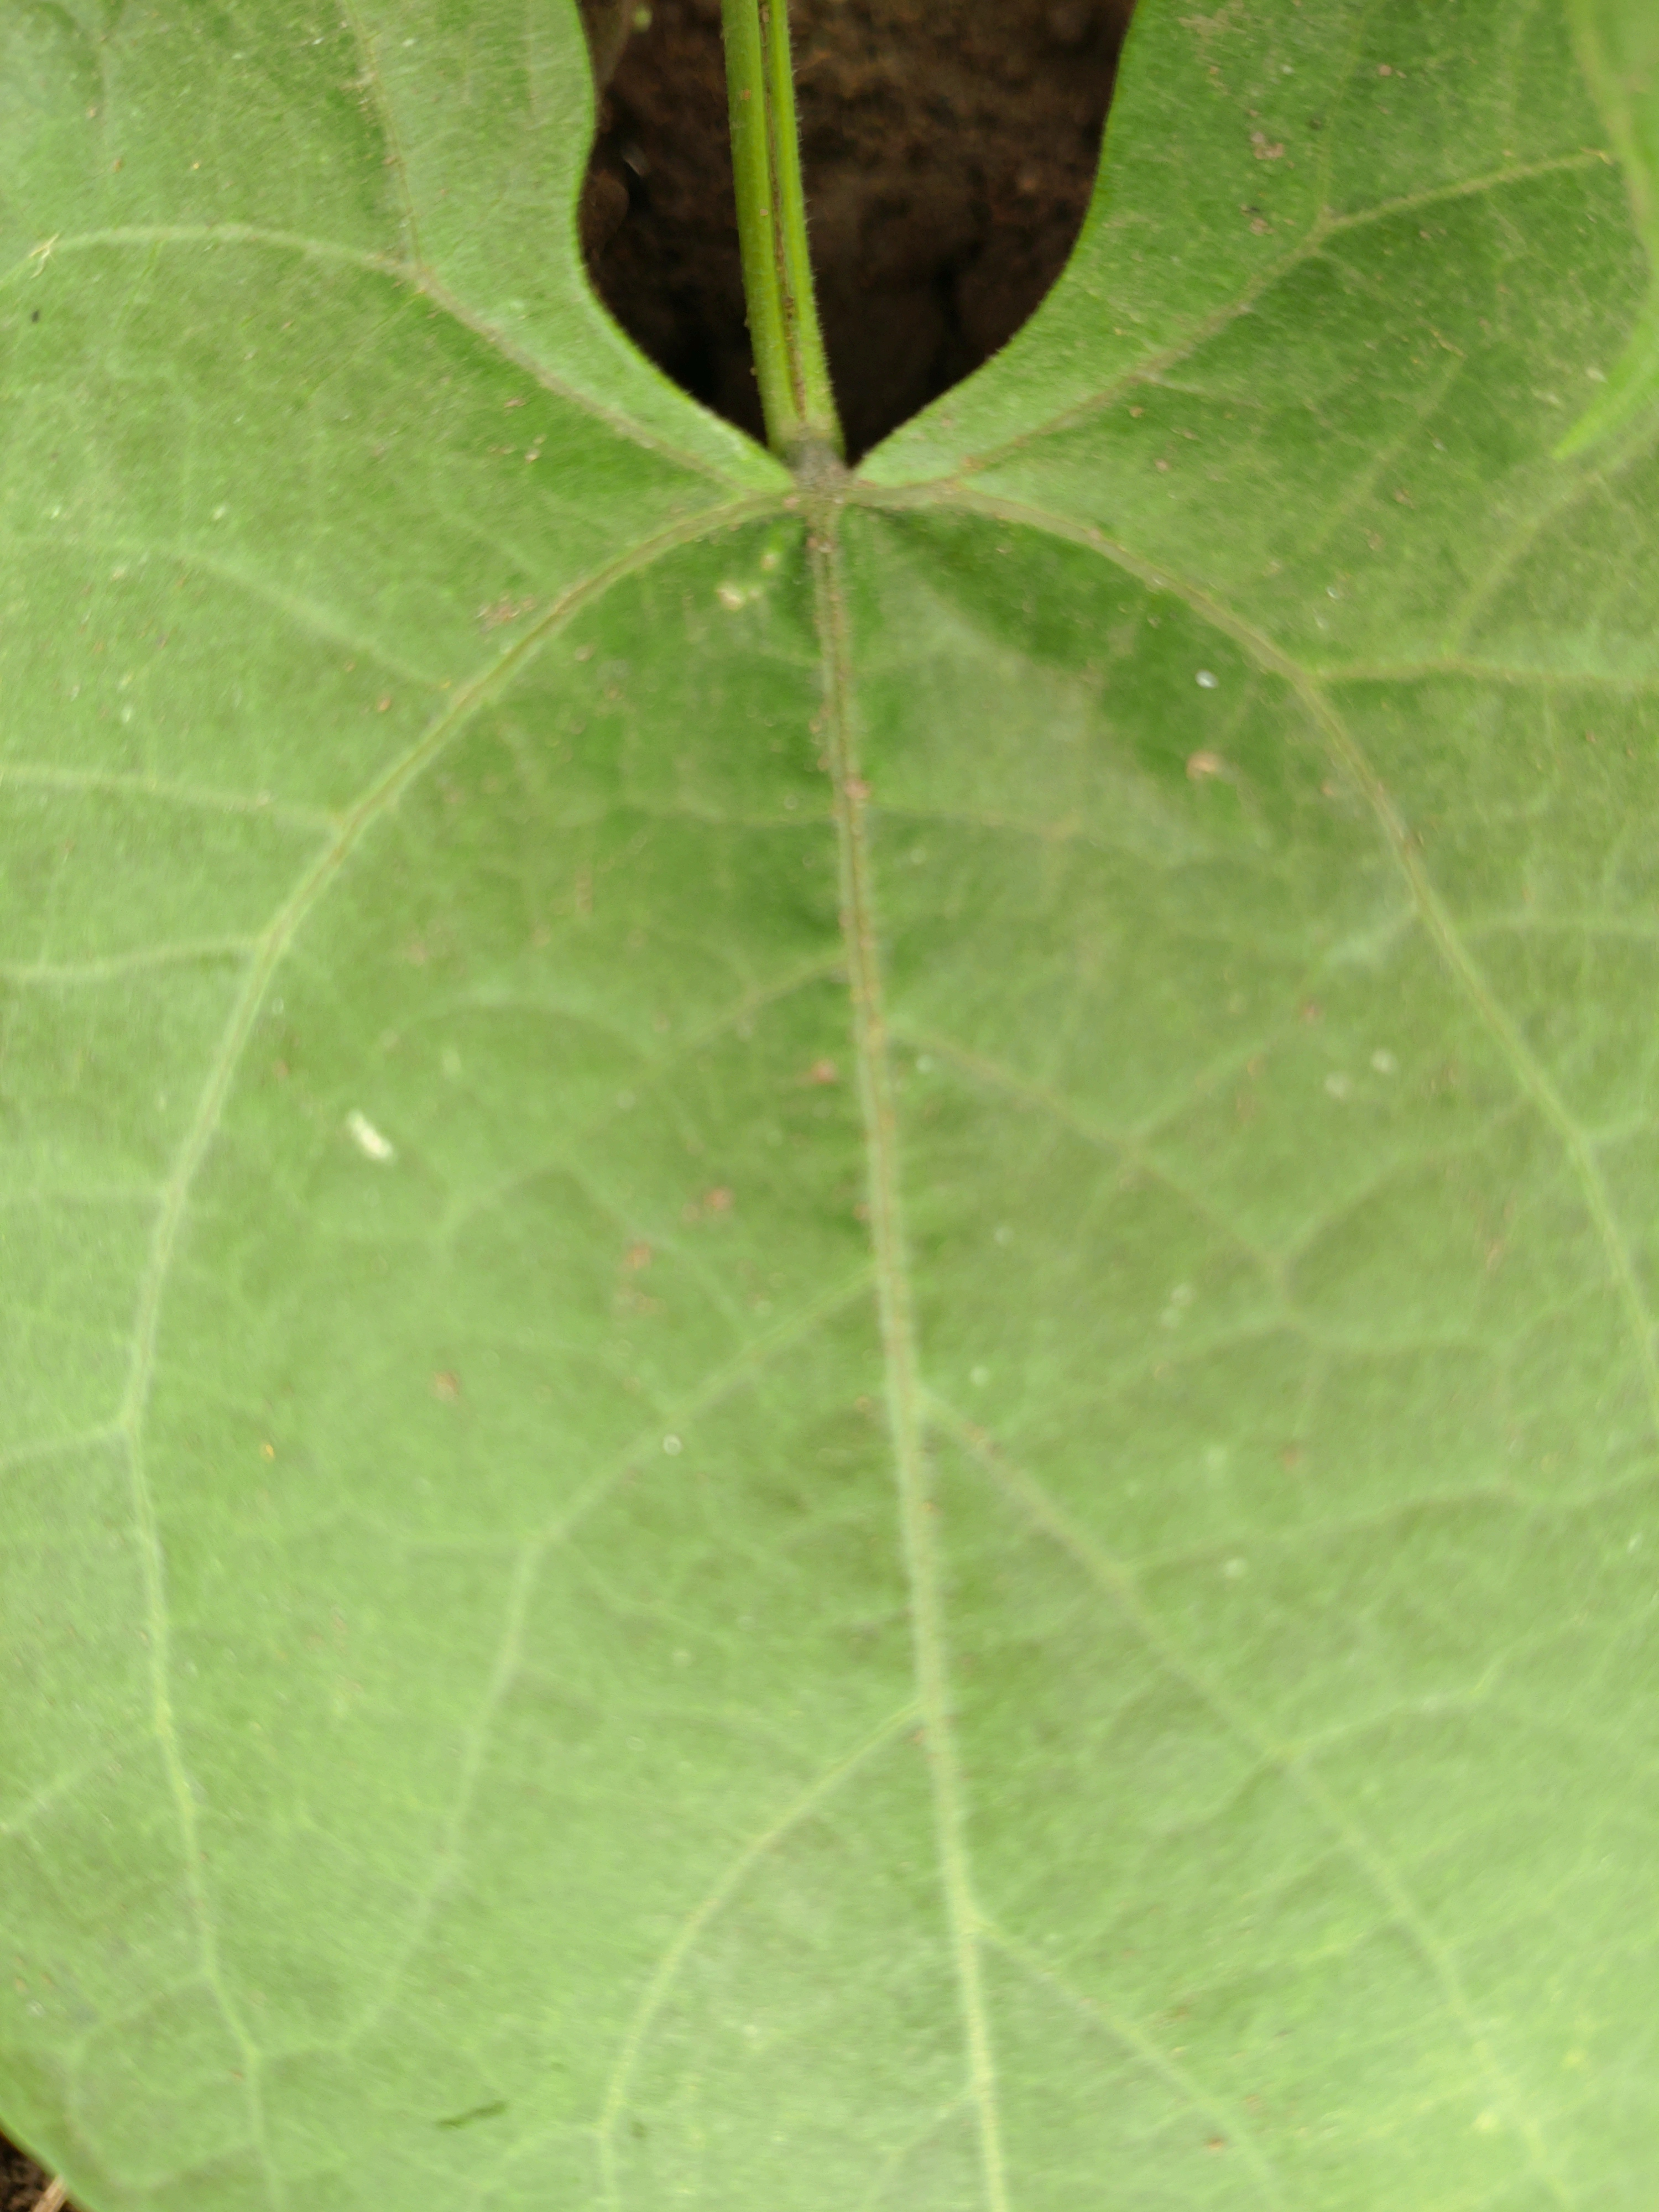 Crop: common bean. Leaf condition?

healthy
